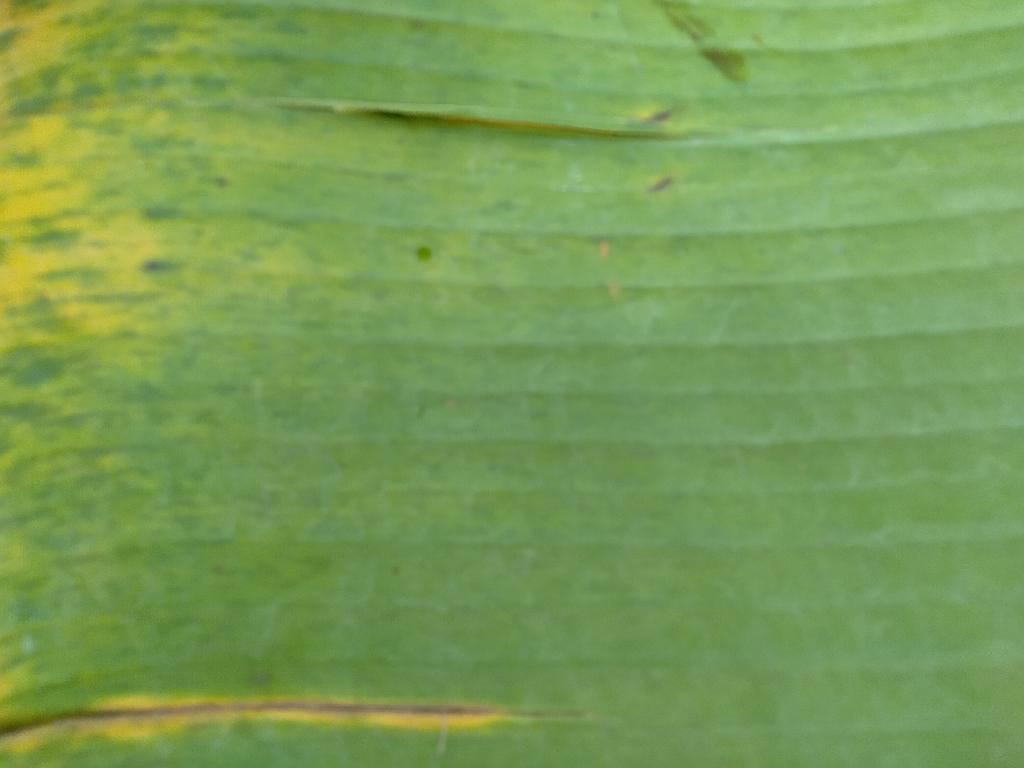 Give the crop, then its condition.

banana, fusarium wilt race 1
